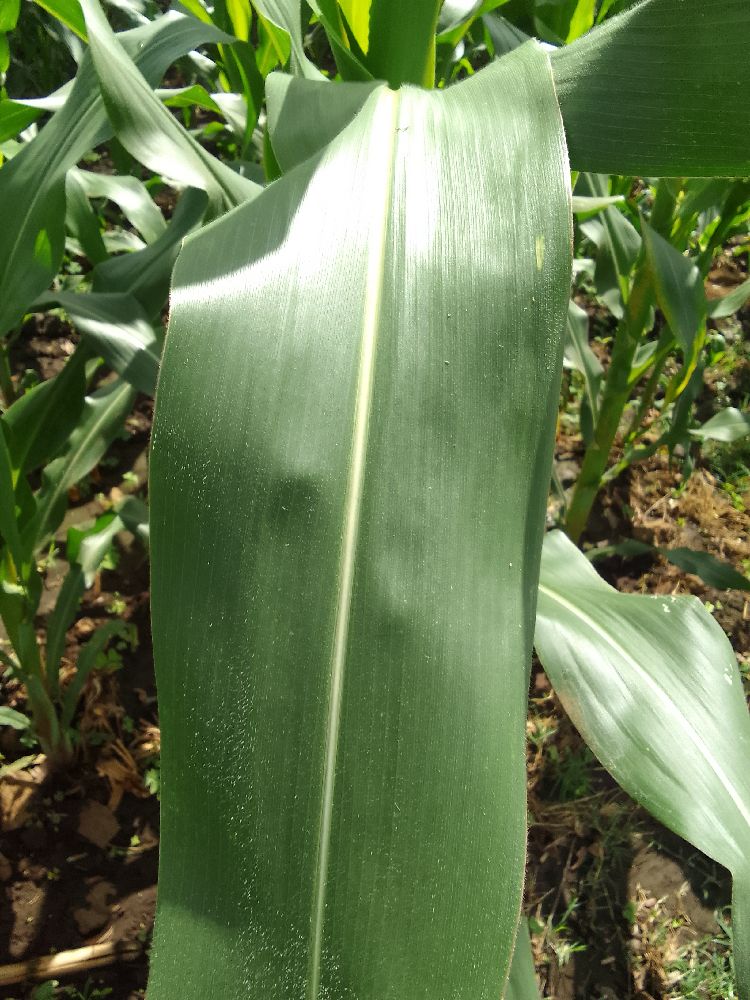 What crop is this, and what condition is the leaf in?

maize, healthy
